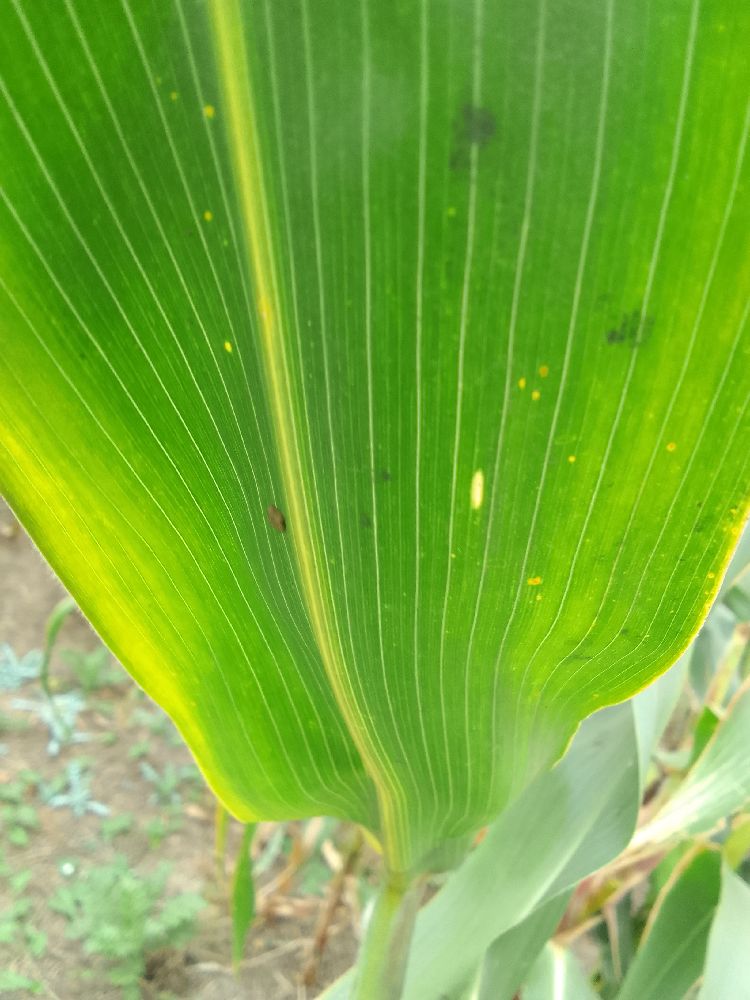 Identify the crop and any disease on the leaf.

maize, healthy
